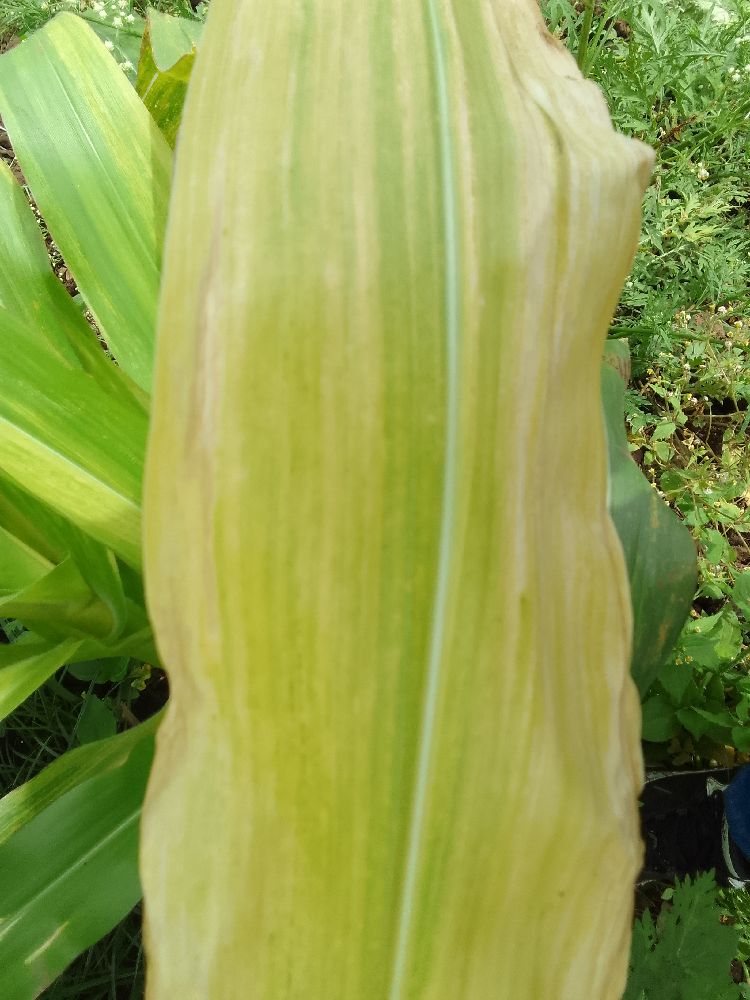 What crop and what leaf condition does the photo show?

maize, maize lethal necrosis
